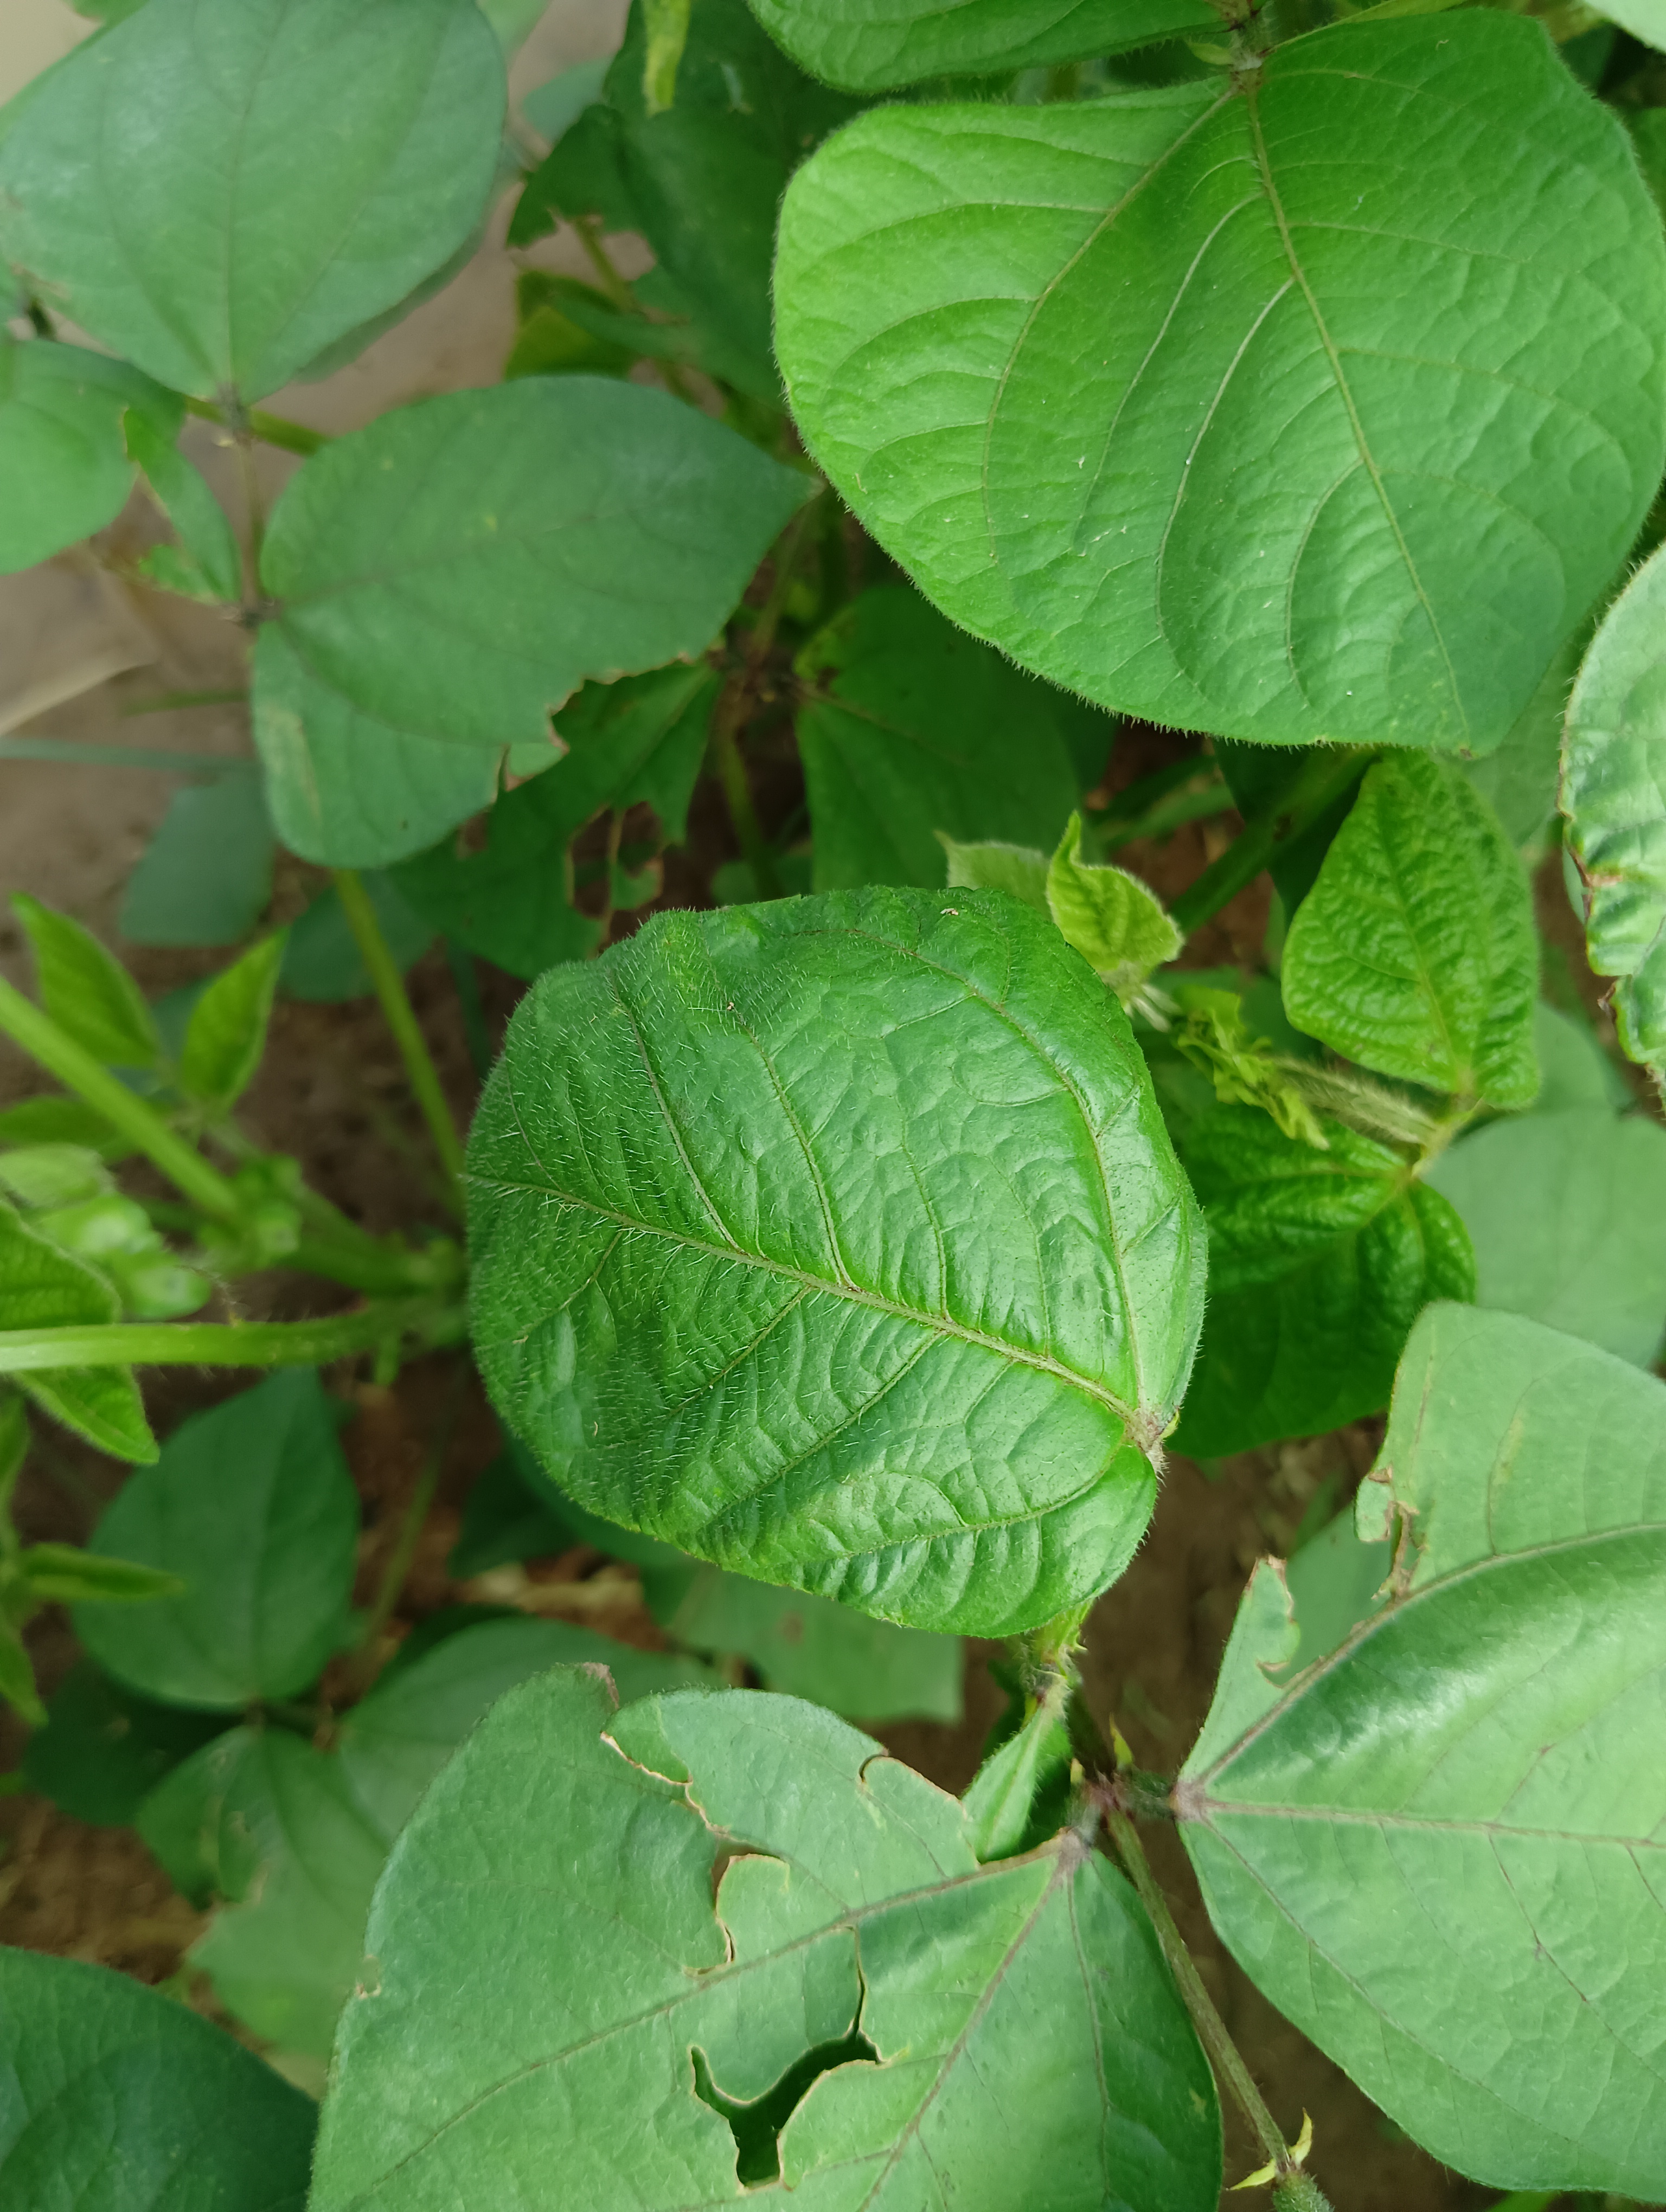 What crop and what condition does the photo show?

mungbean, healthy
